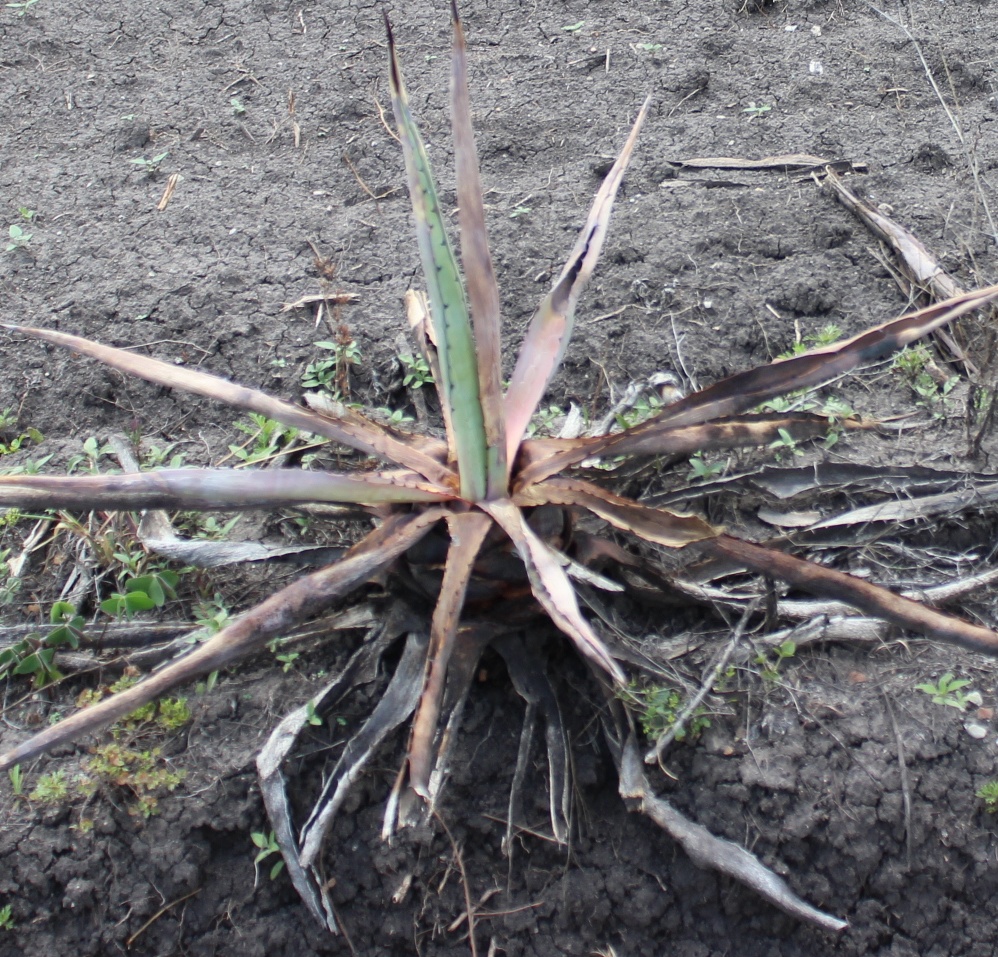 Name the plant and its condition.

agave, sick
